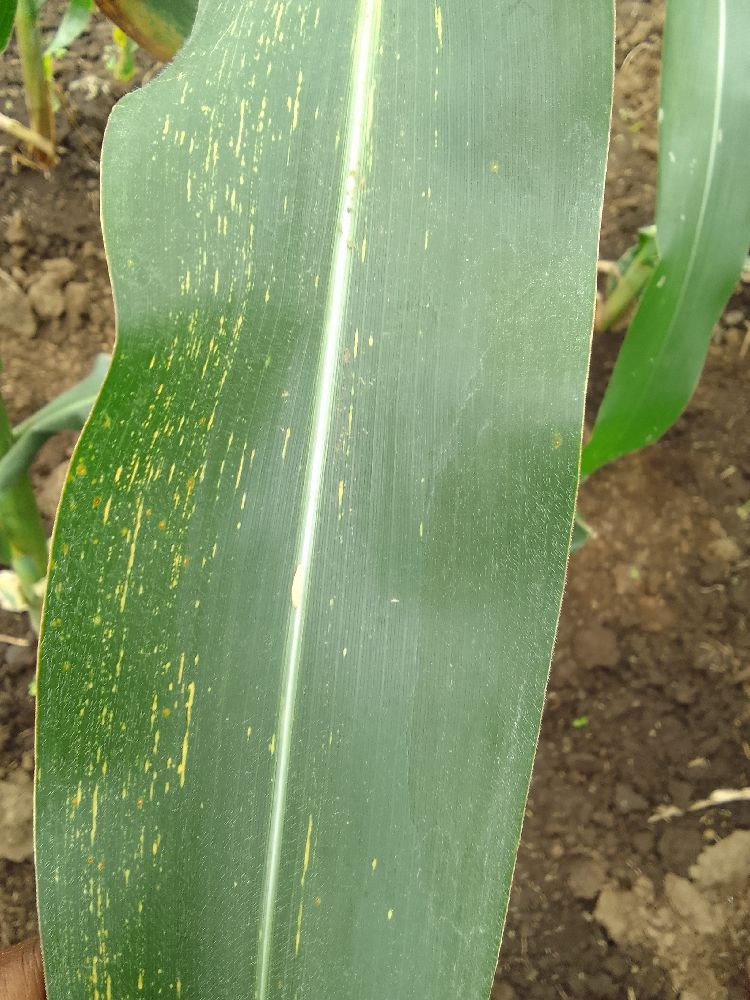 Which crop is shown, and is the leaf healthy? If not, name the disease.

maize, maize streak virus
